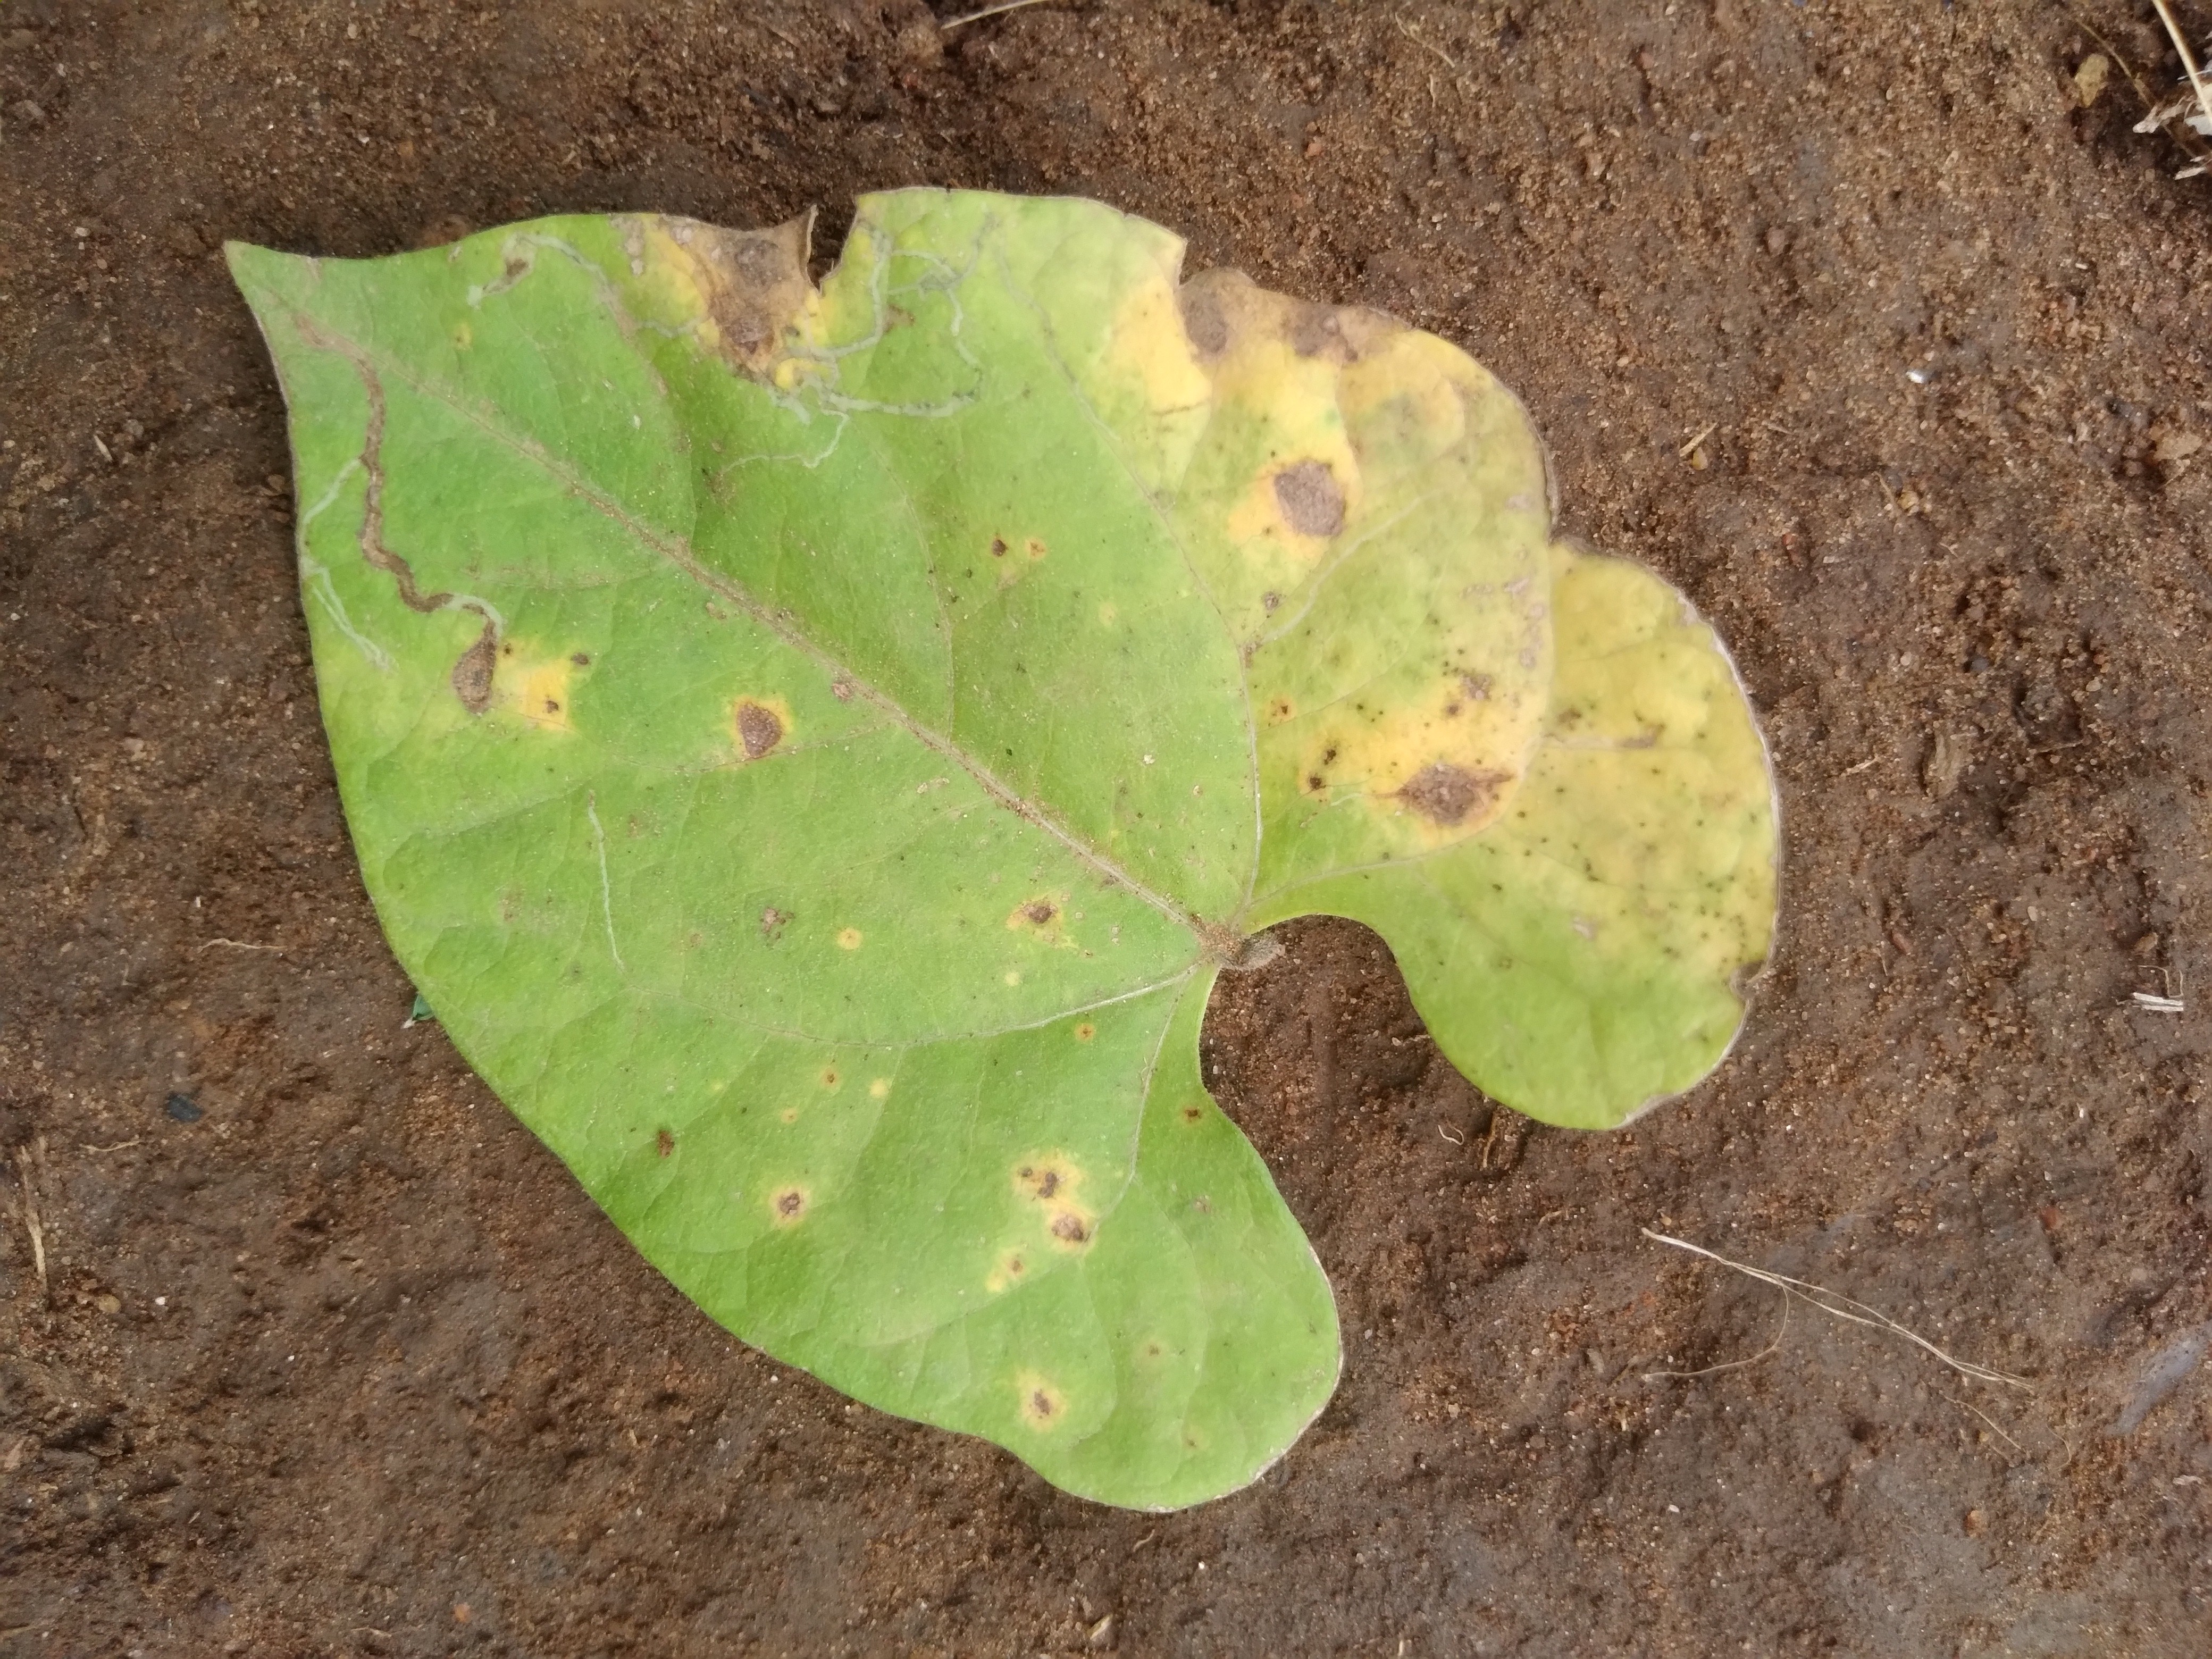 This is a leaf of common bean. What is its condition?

rust
